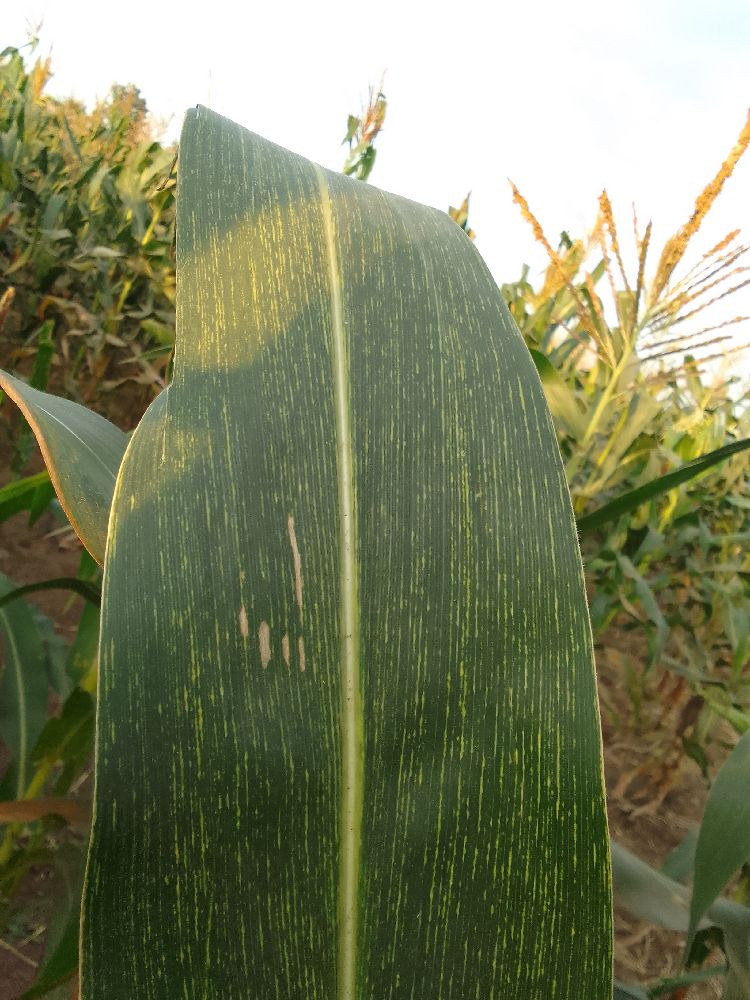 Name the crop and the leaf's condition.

maize, maize streak virus
